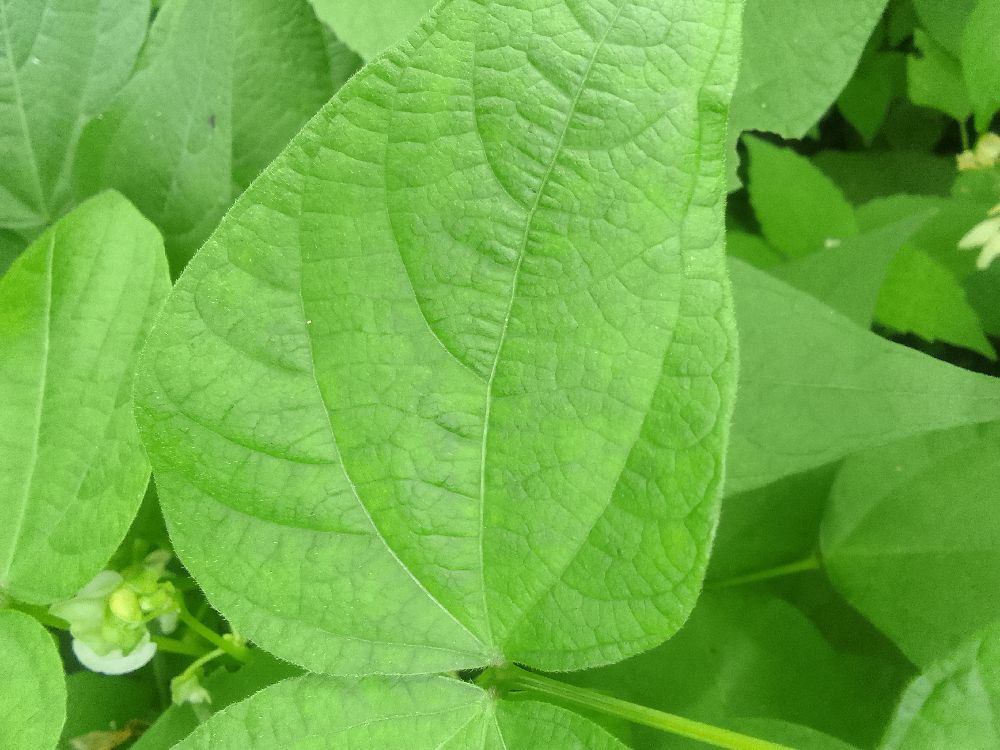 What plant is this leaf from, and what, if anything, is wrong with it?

common bean, healthy
